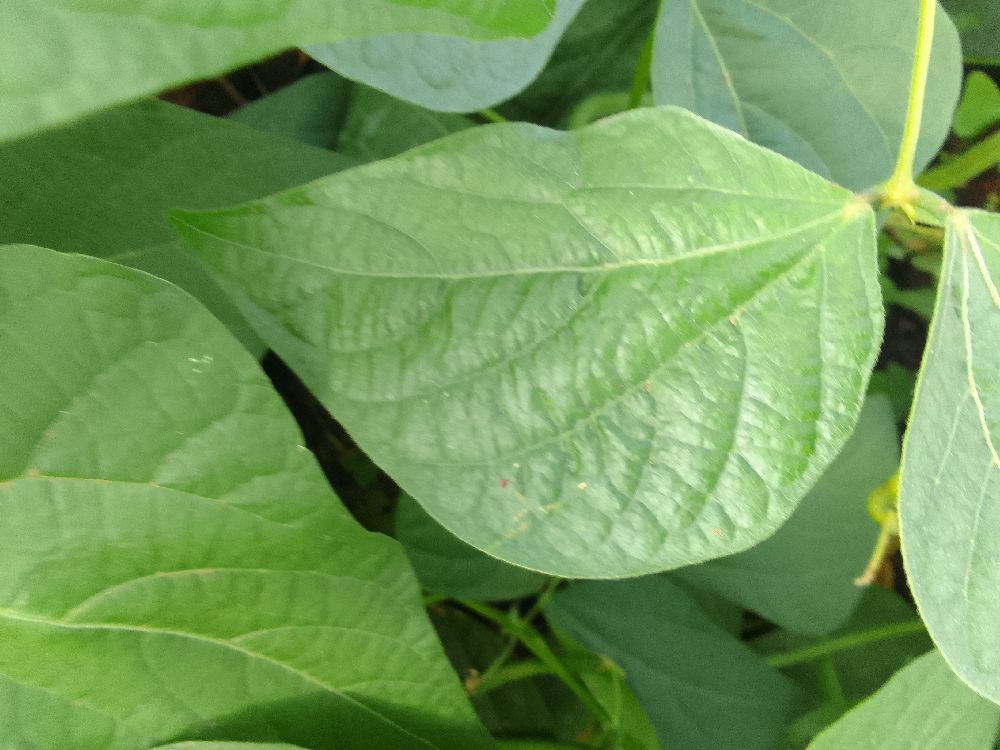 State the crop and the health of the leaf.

common bean, healthy
